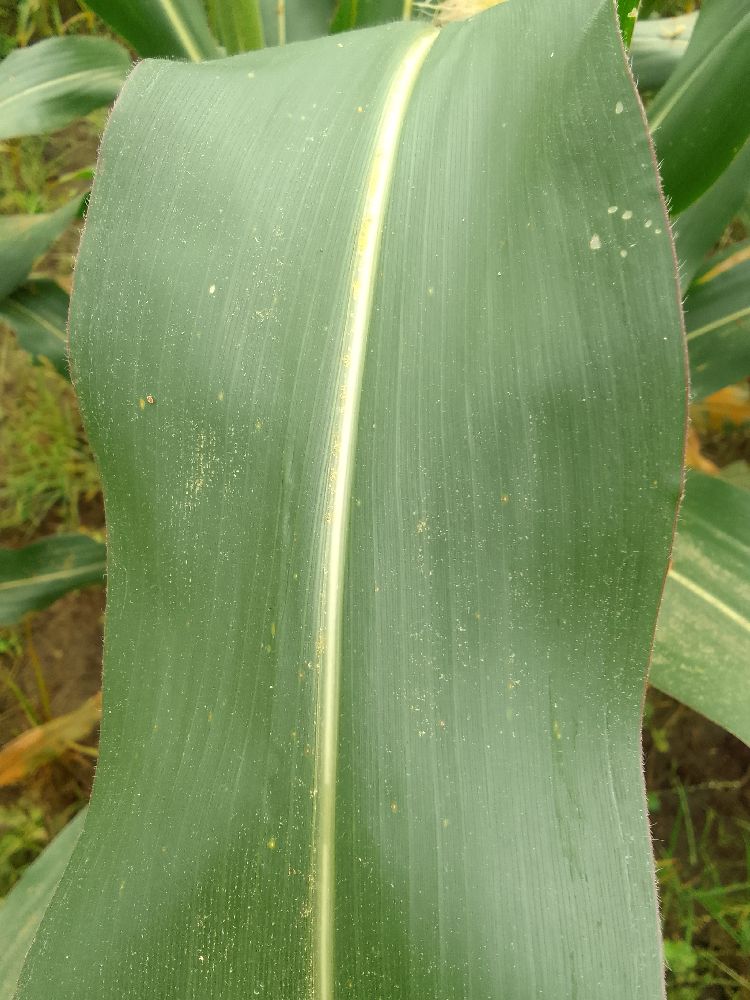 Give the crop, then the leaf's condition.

maize, healthy
